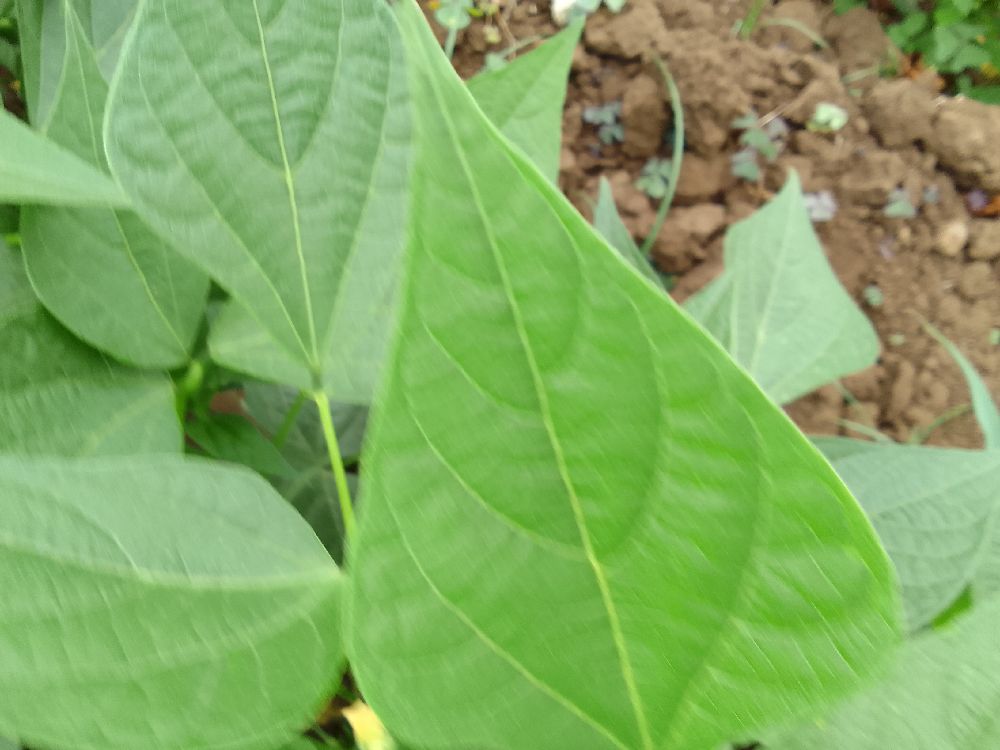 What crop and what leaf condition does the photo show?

common bean, healthy
